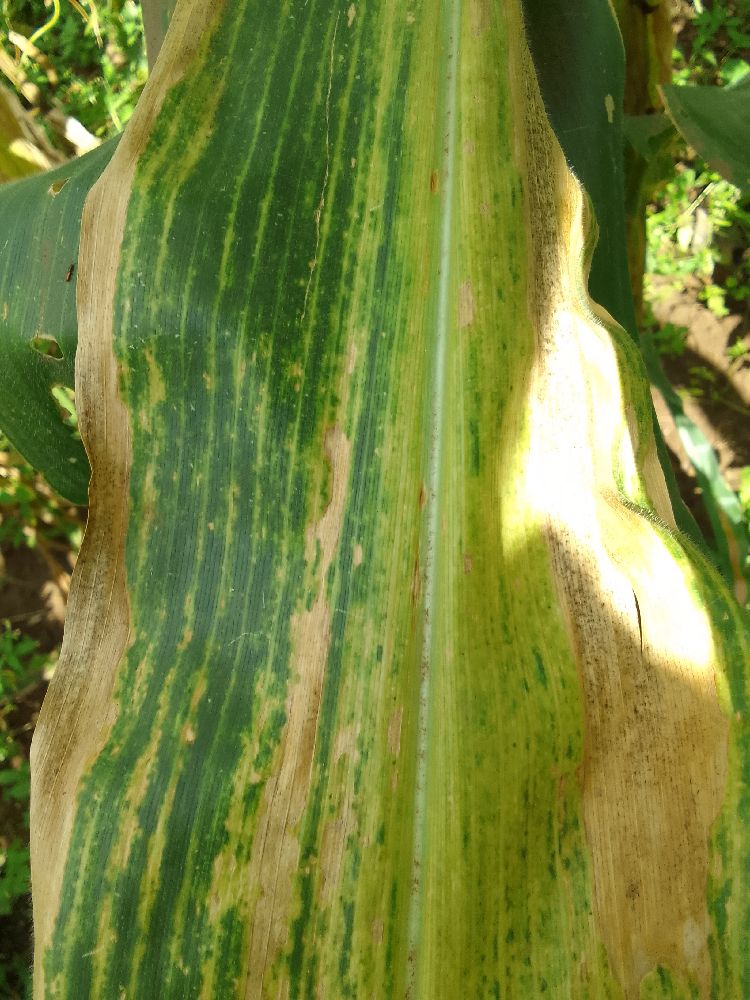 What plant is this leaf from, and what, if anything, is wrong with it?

maize, maize lethal necrosis
